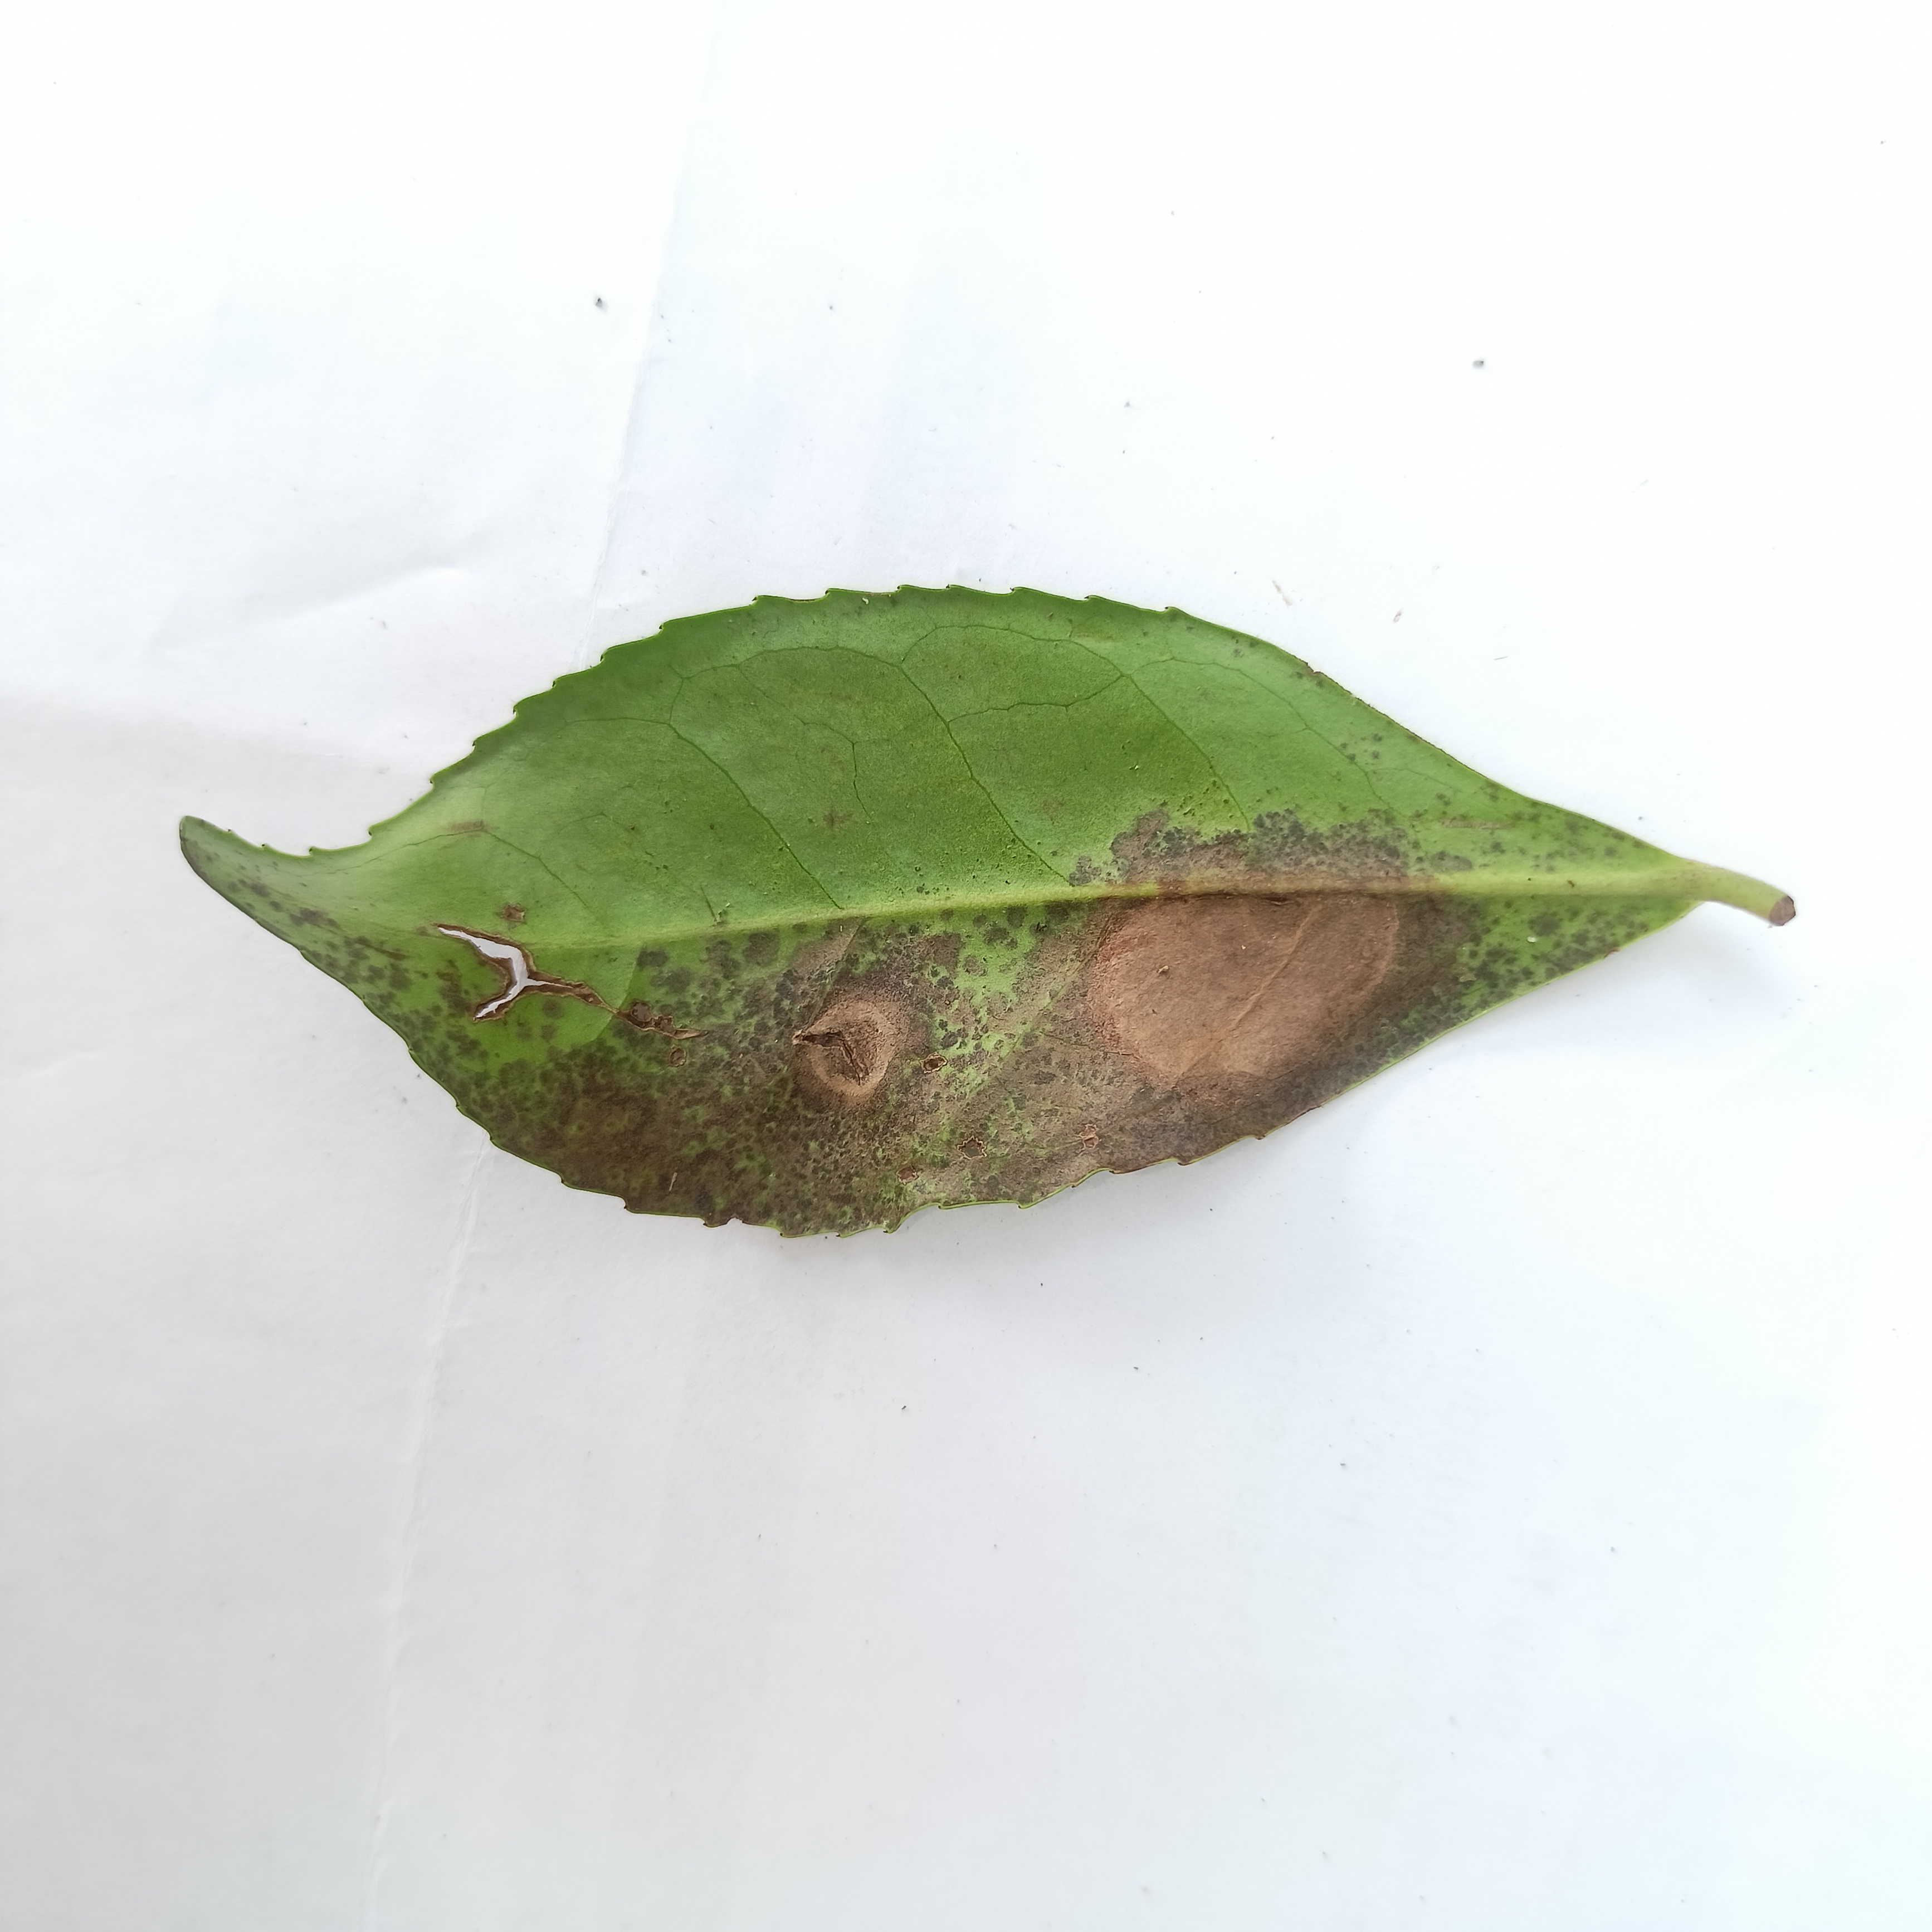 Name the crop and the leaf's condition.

tea, brown blight
